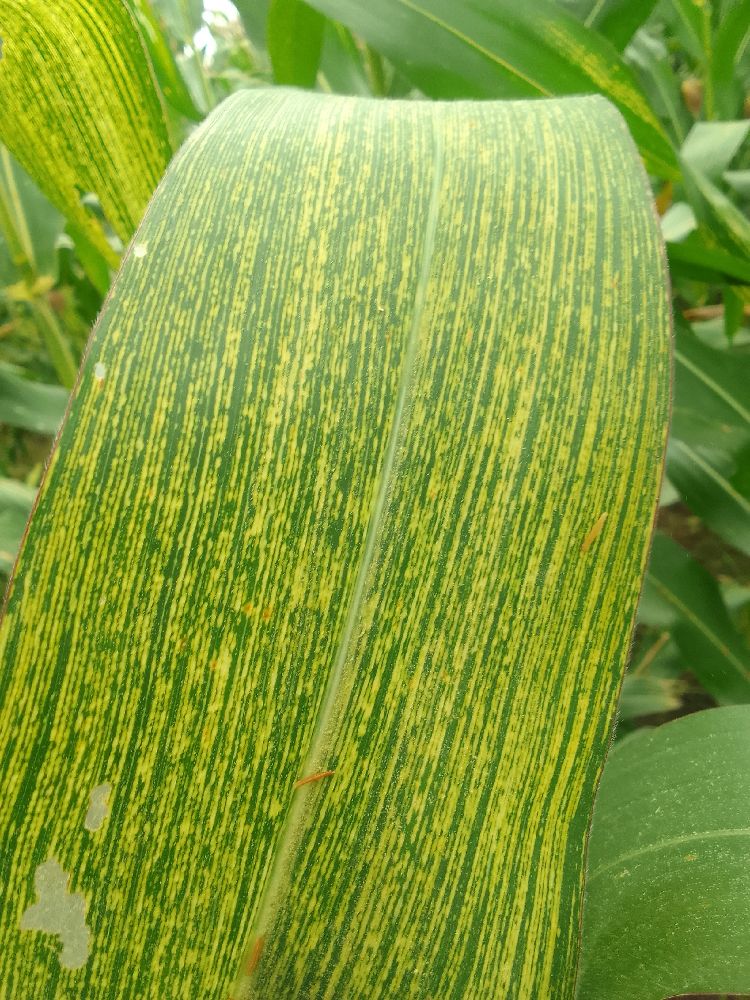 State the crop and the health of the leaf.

maize, maize streak virus
